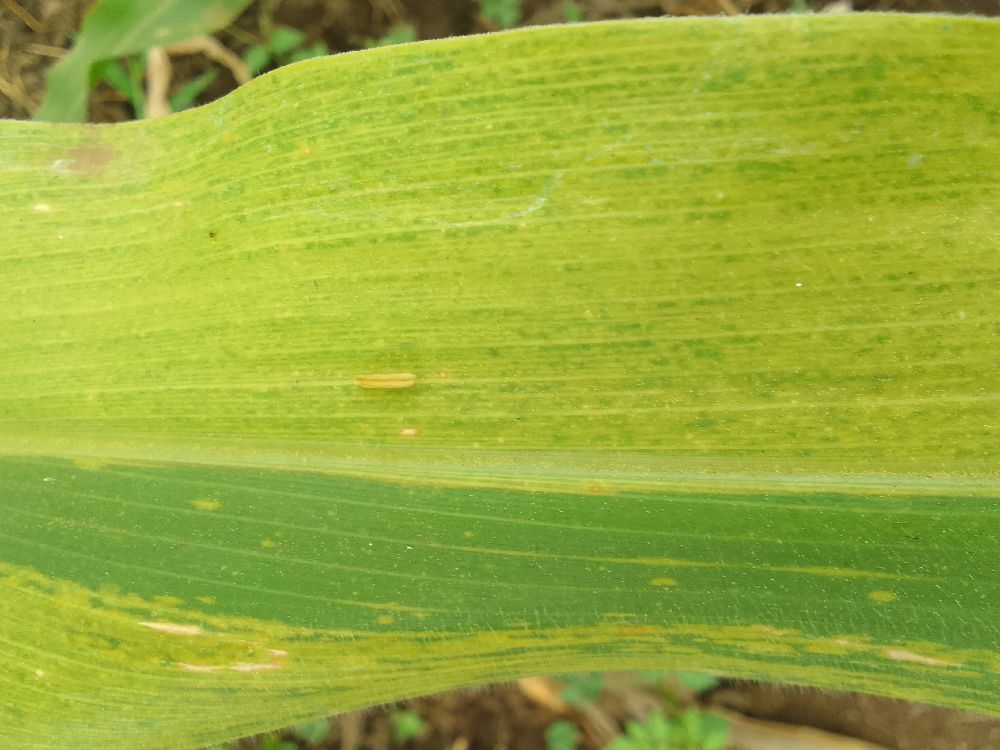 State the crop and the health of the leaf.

maize, maize lethal necrosis
